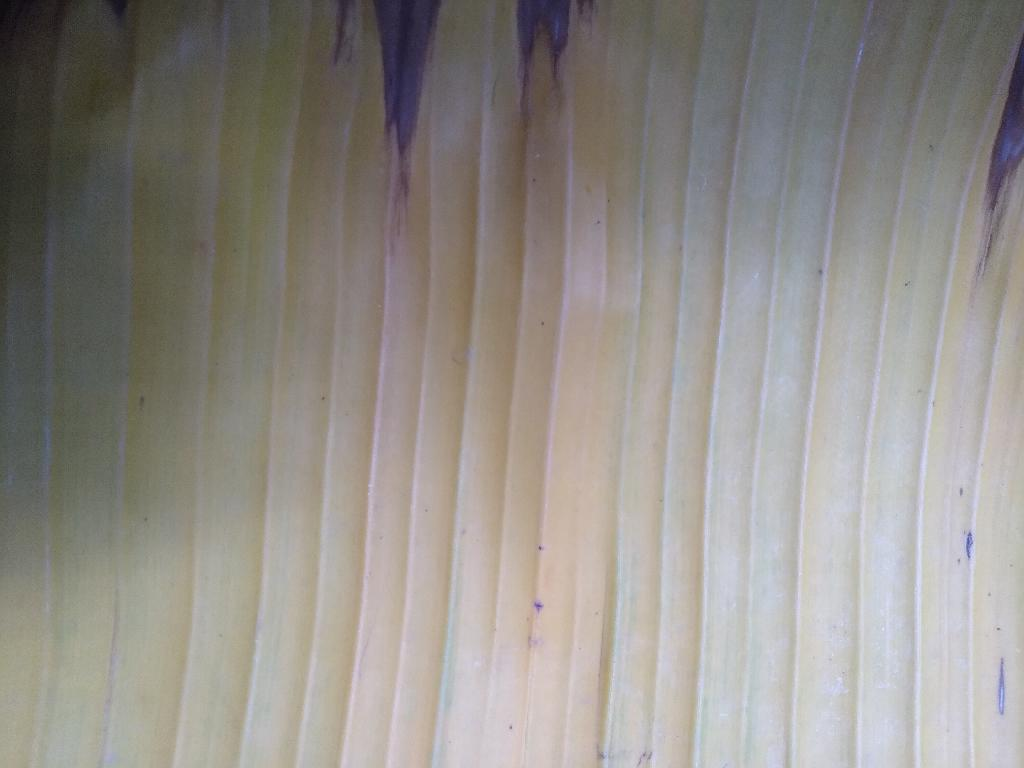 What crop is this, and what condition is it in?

banana, fusarium wilt race 1
